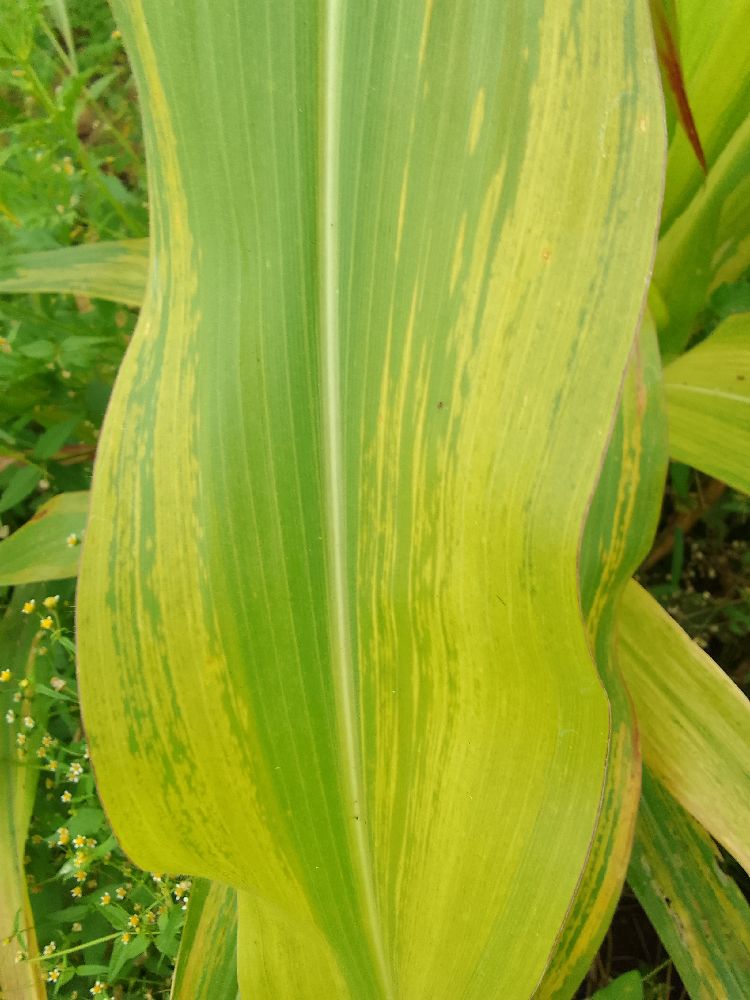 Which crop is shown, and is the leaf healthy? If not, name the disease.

maize, maize lethal necrosis
